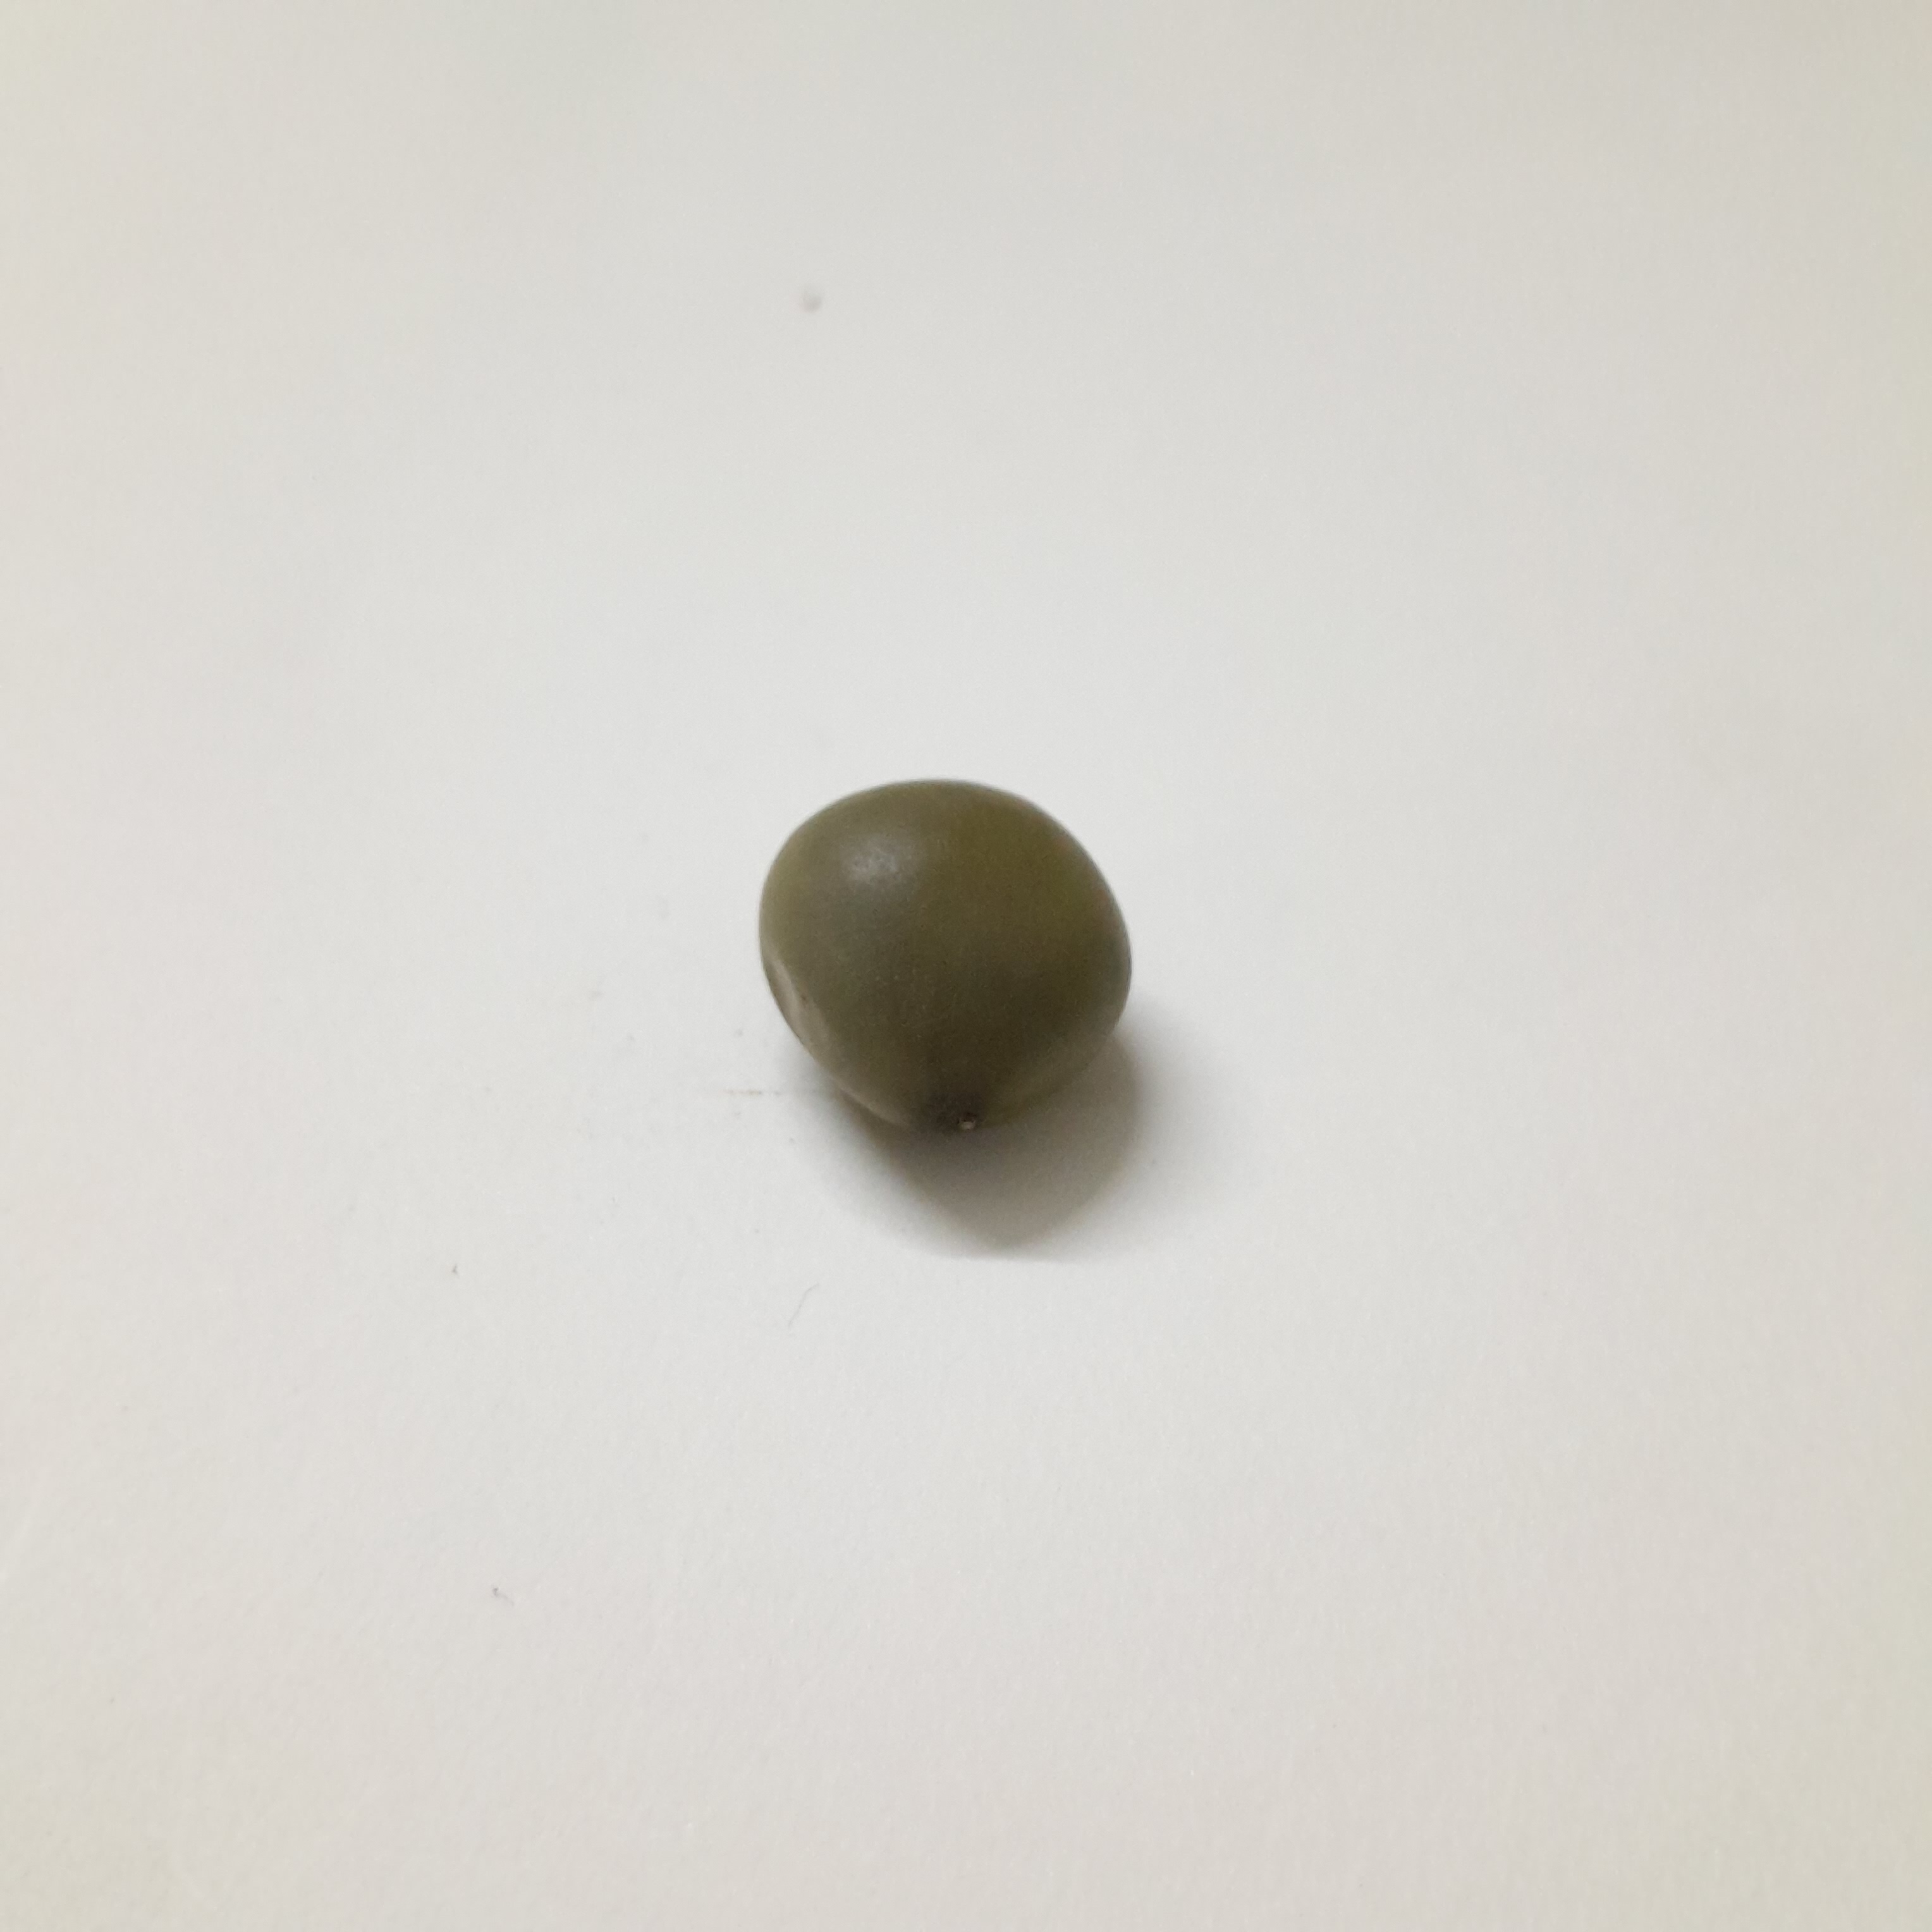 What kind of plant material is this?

sagargota
